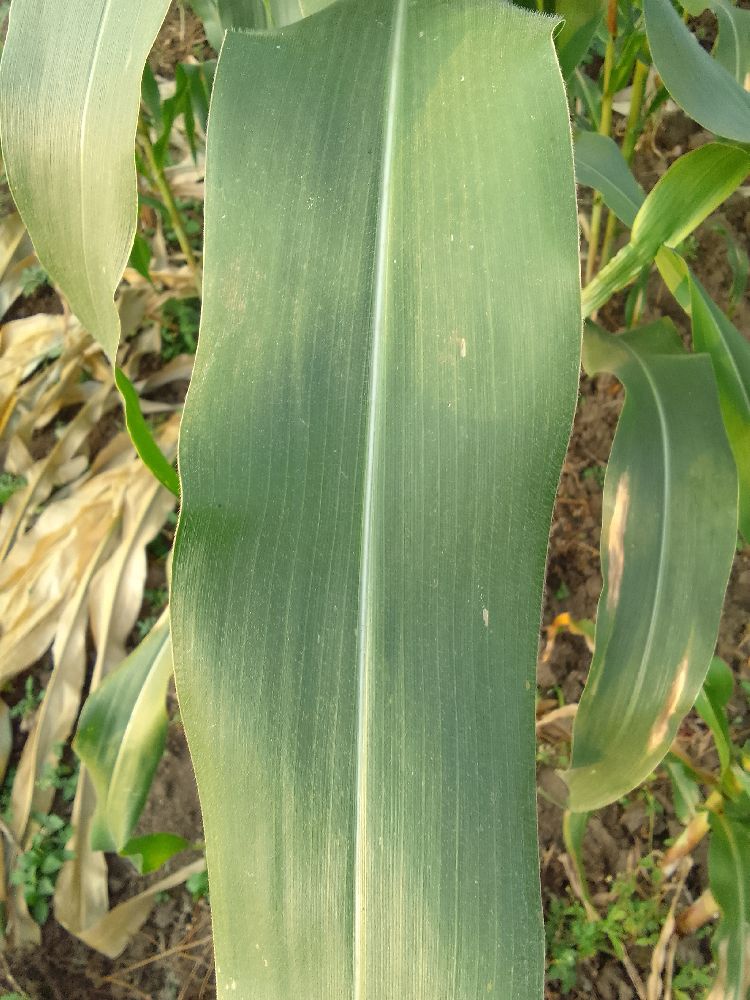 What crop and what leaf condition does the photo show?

maize, healthy
